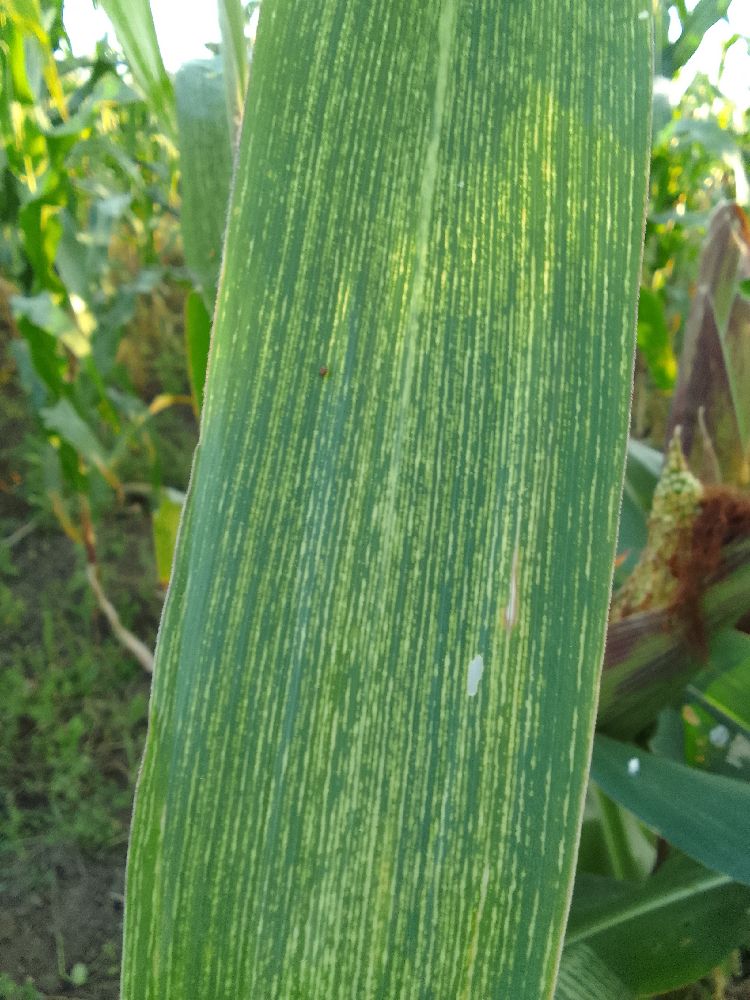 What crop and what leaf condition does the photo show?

maize, maize streak virus
